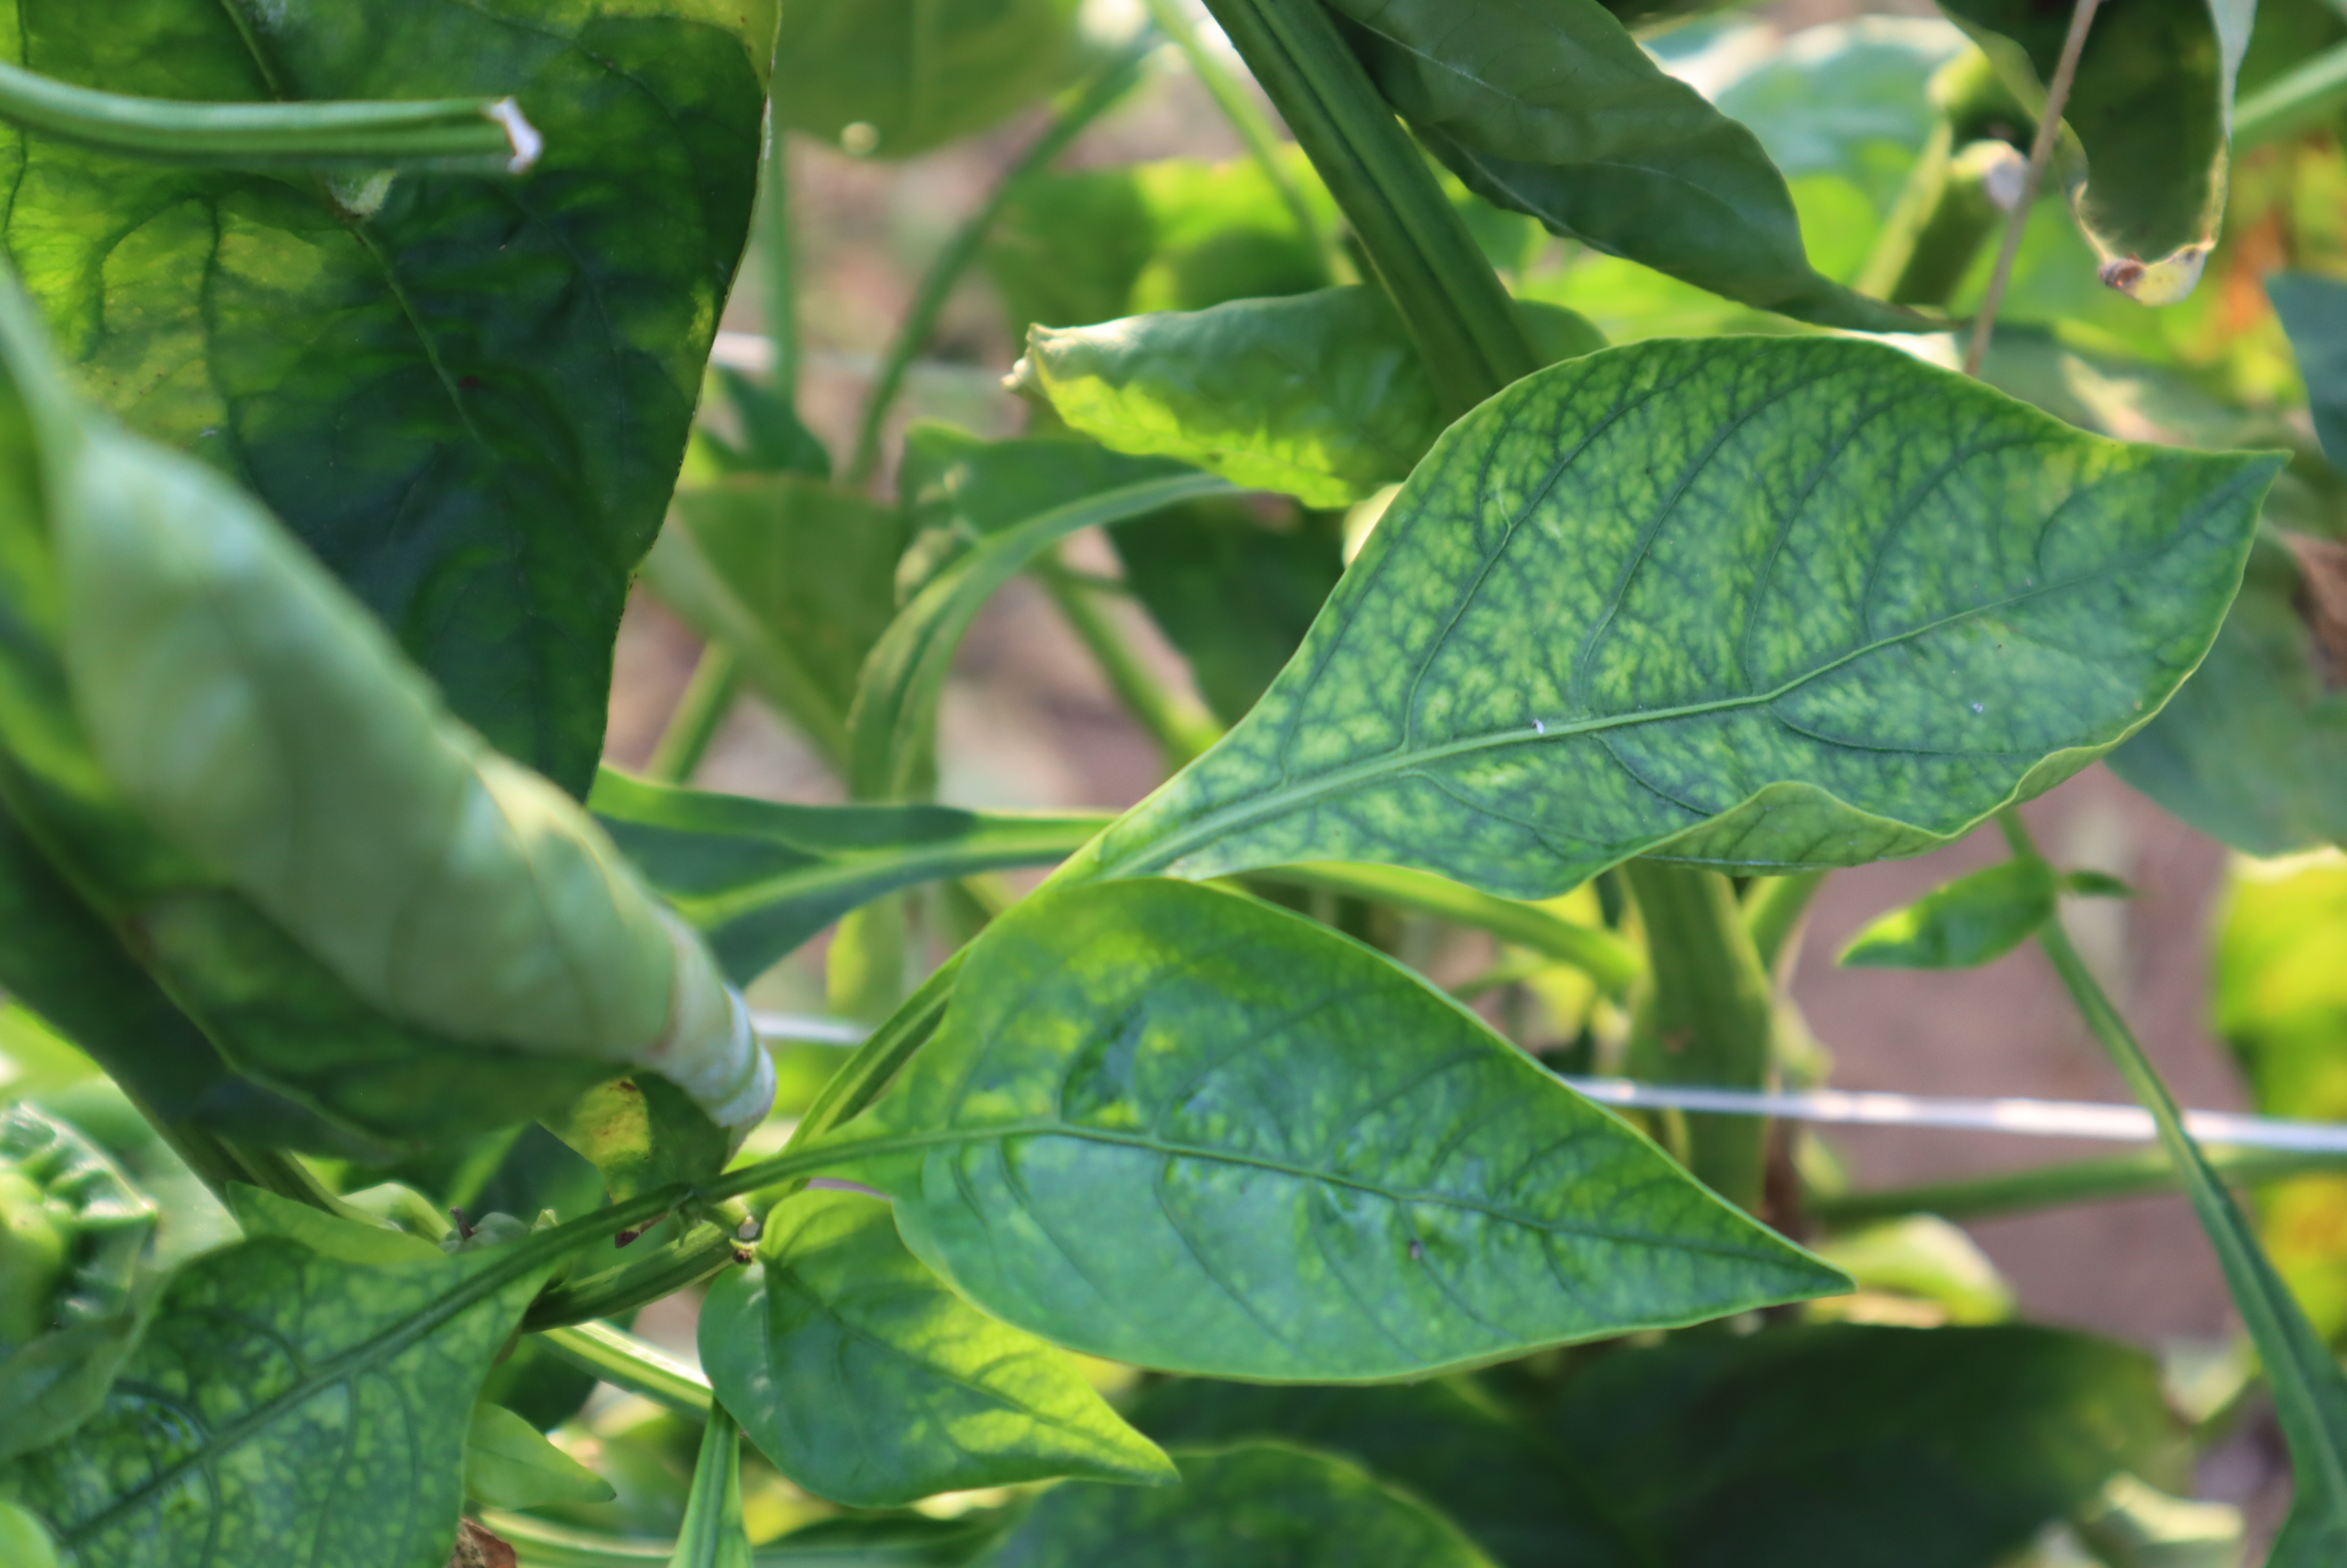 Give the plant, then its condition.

bell pepper, chlorosis
